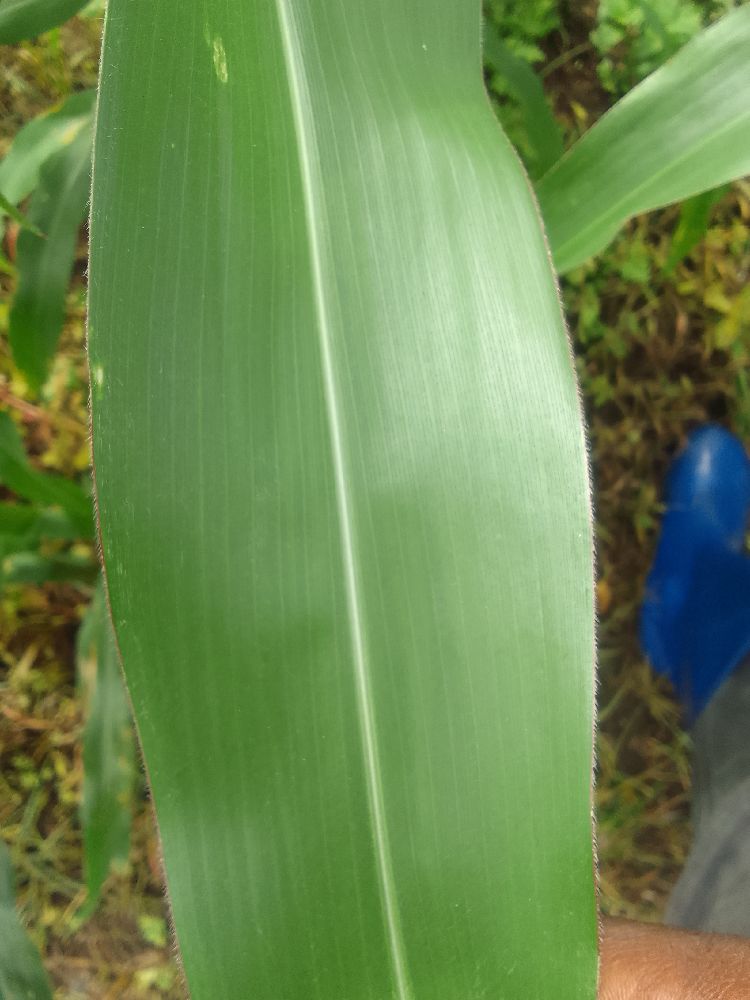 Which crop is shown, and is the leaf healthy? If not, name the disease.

maize, healthy
